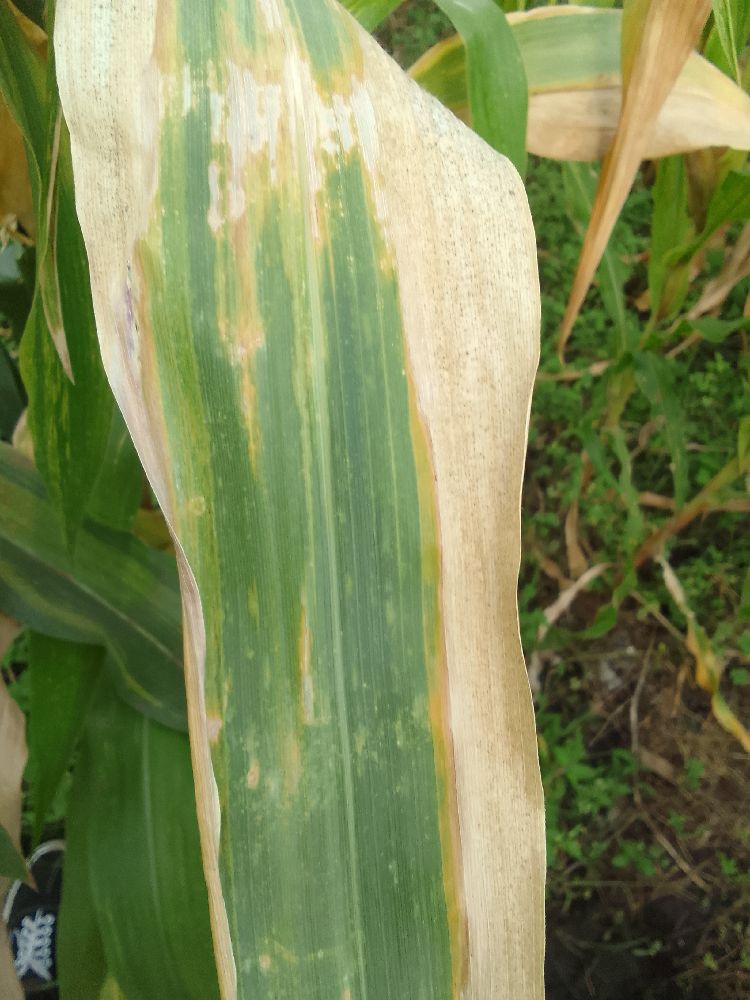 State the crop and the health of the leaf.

maize, maize lethal necrosis
